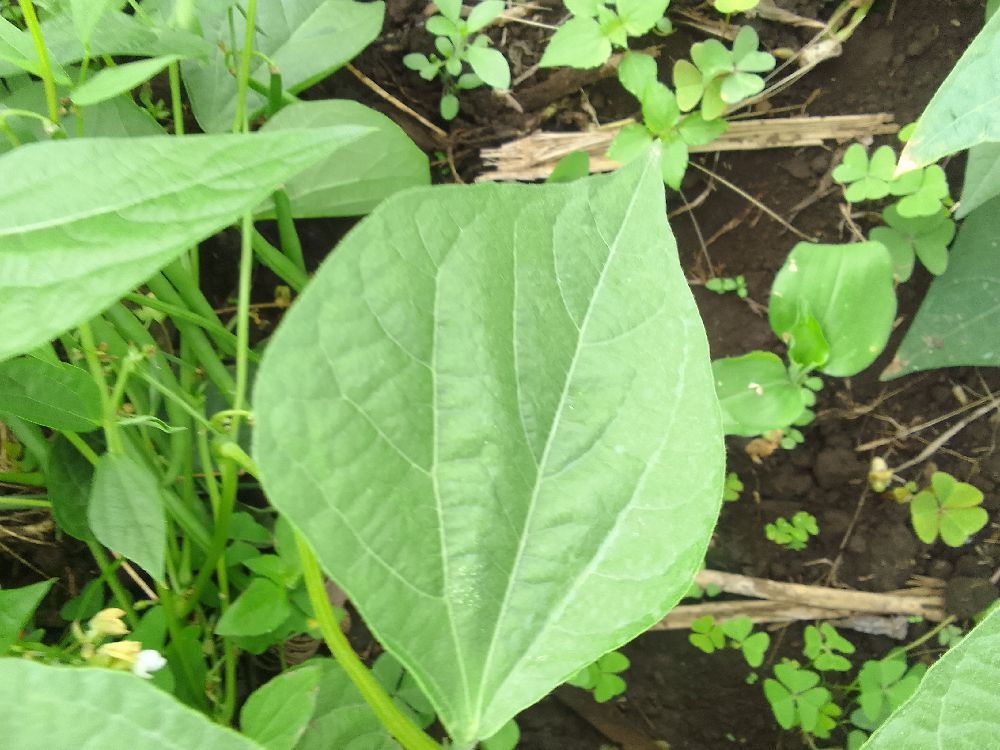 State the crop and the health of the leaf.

common bean, healthy
